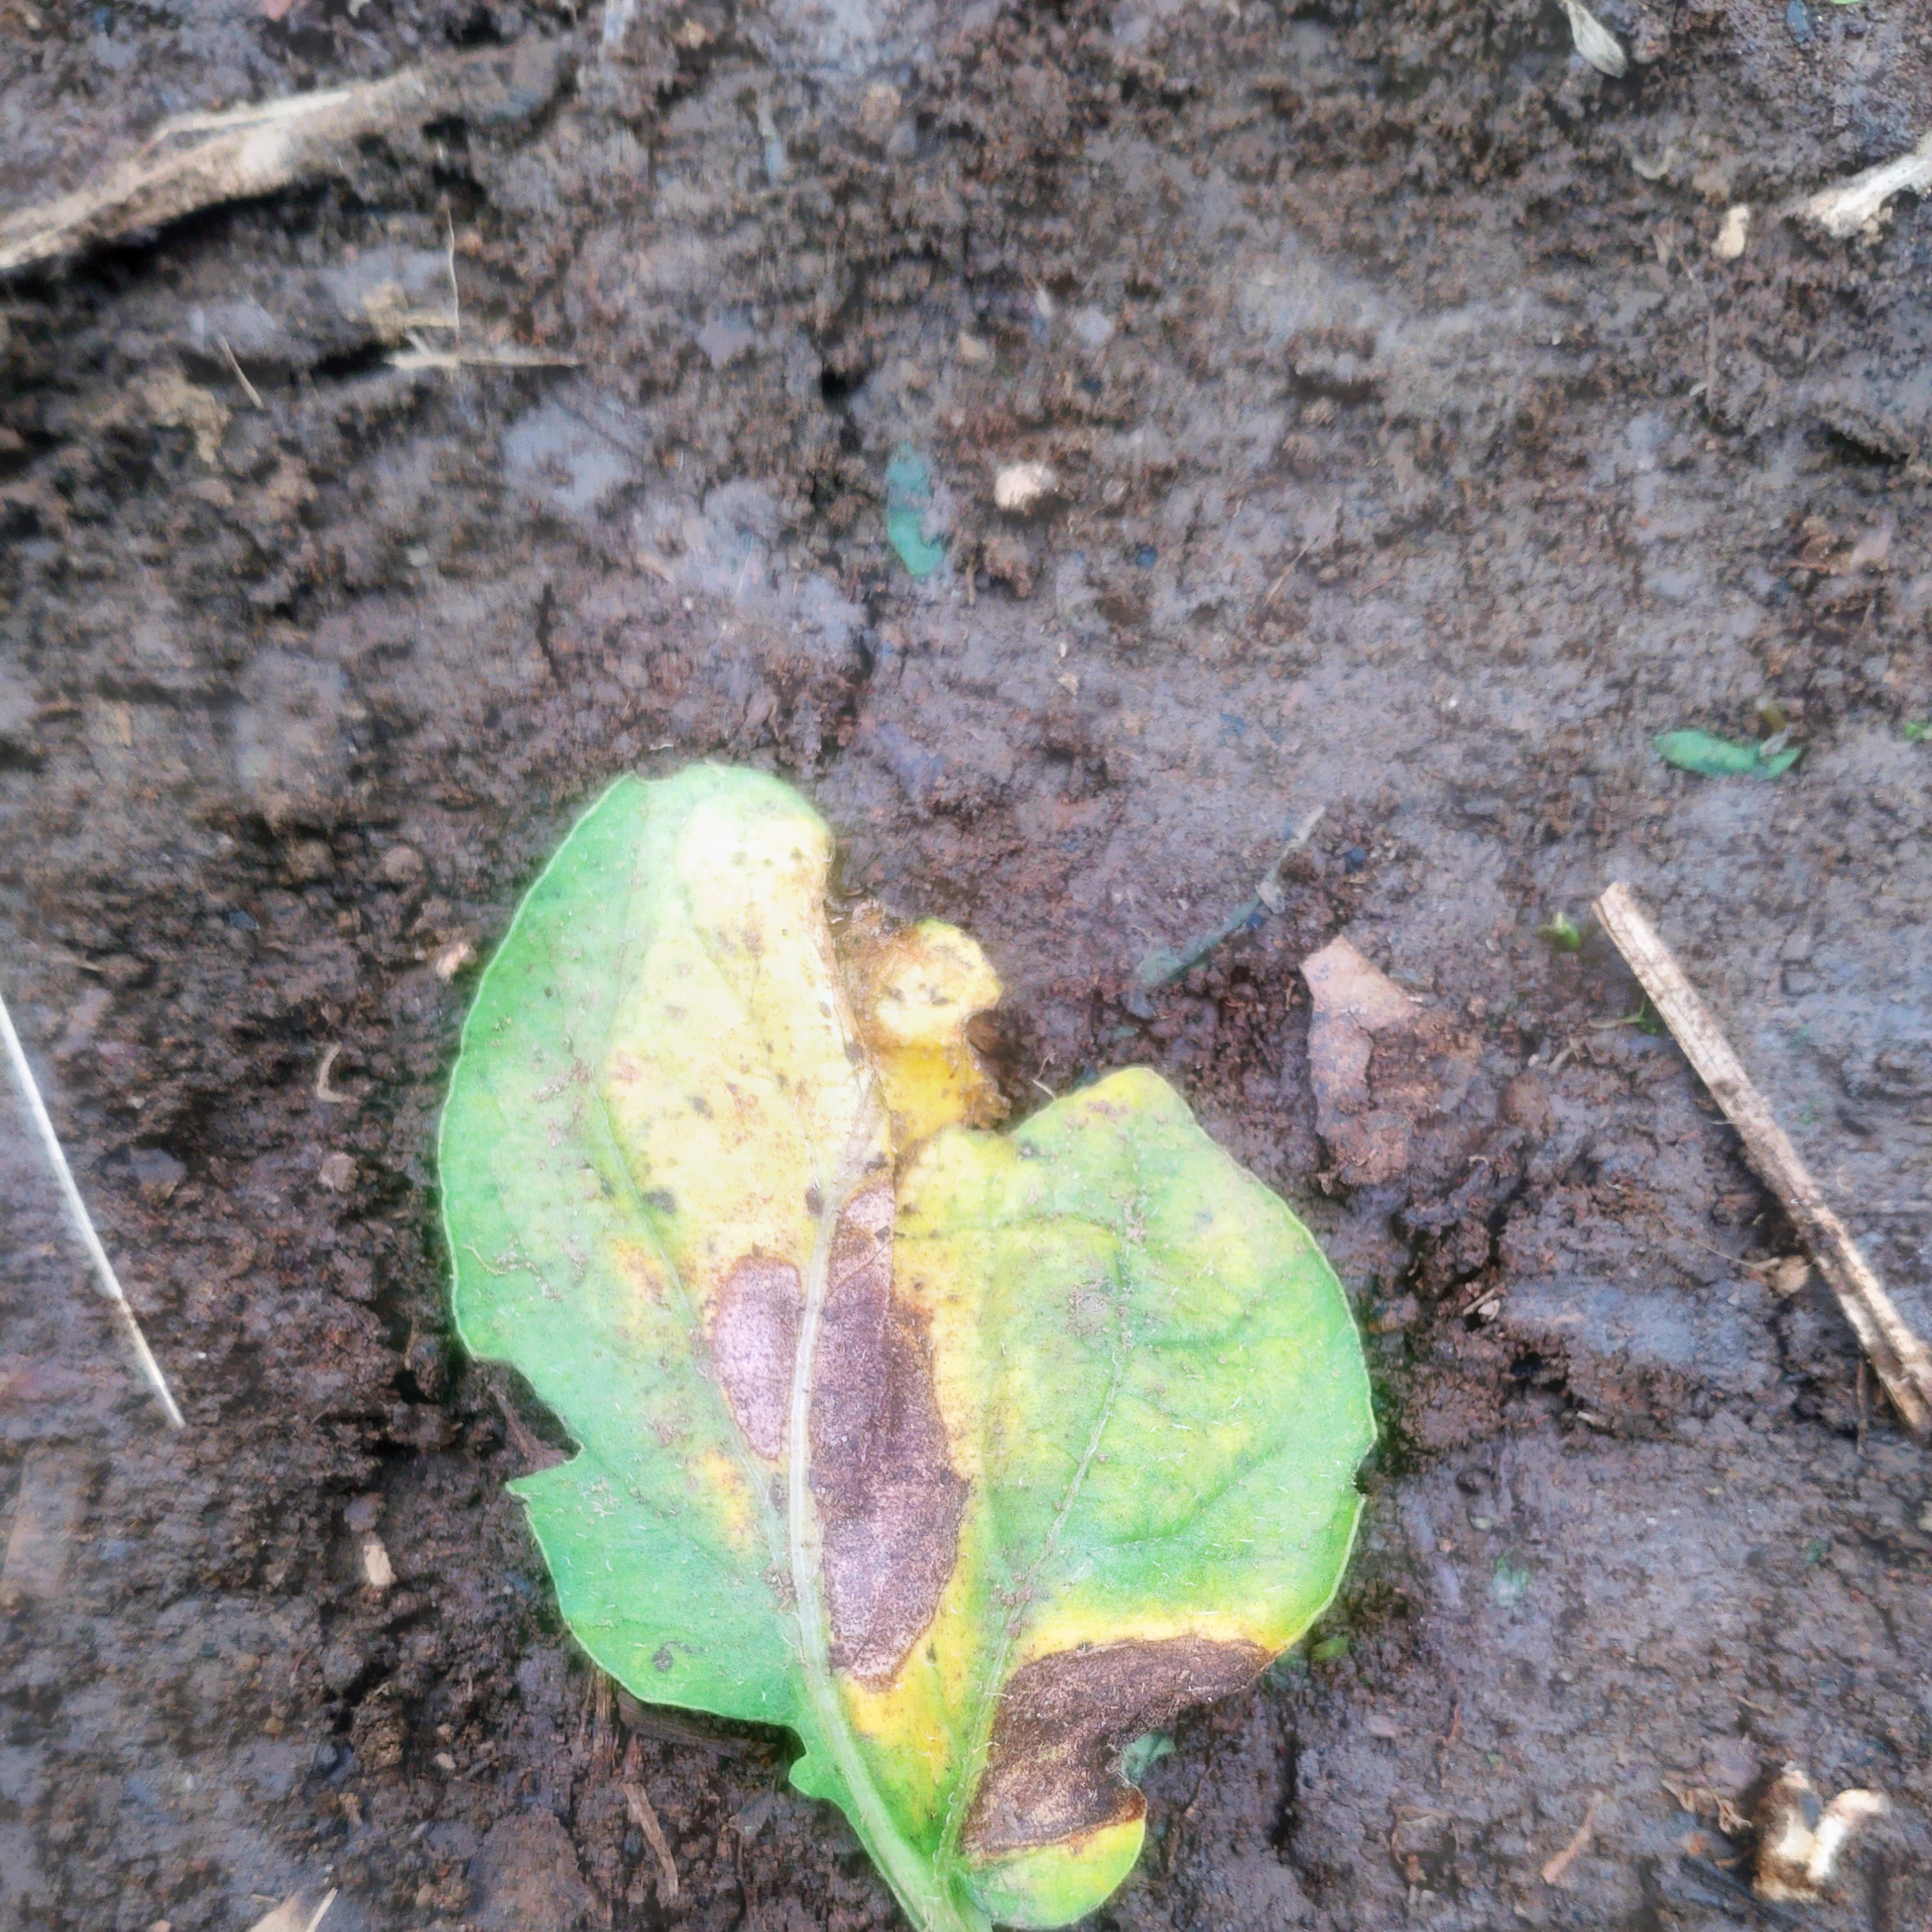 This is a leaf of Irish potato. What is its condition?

late blight
